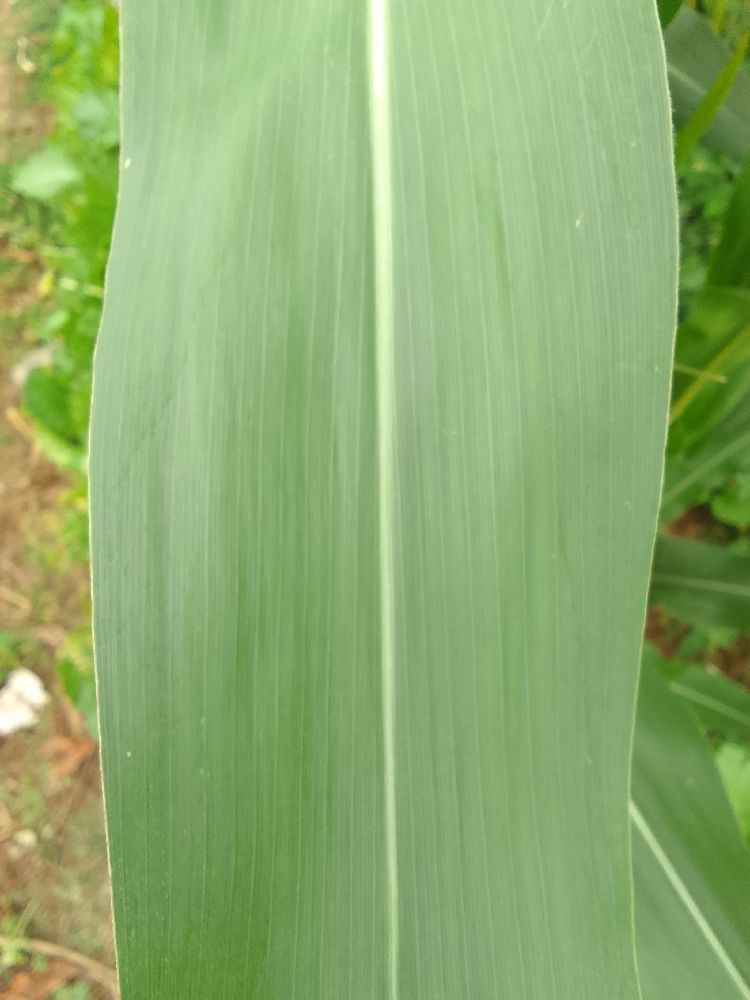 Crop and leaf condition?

maize, healthy
